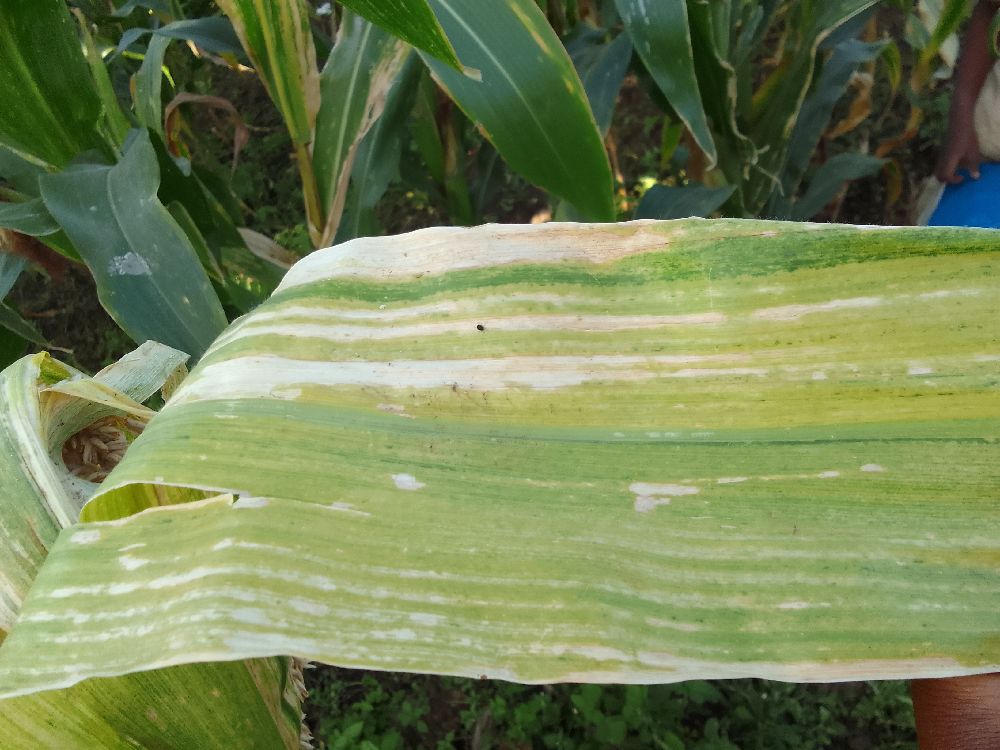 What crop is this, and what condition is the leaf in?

maize, maize lethal necrosis
